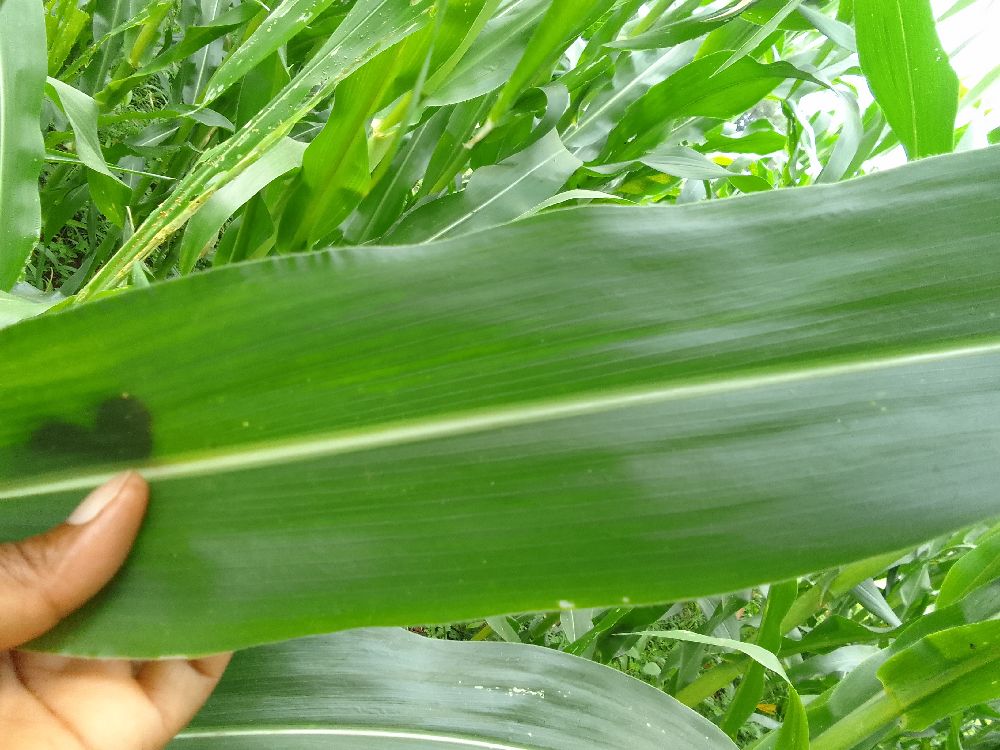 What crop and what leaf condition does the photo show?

maize, healthy
